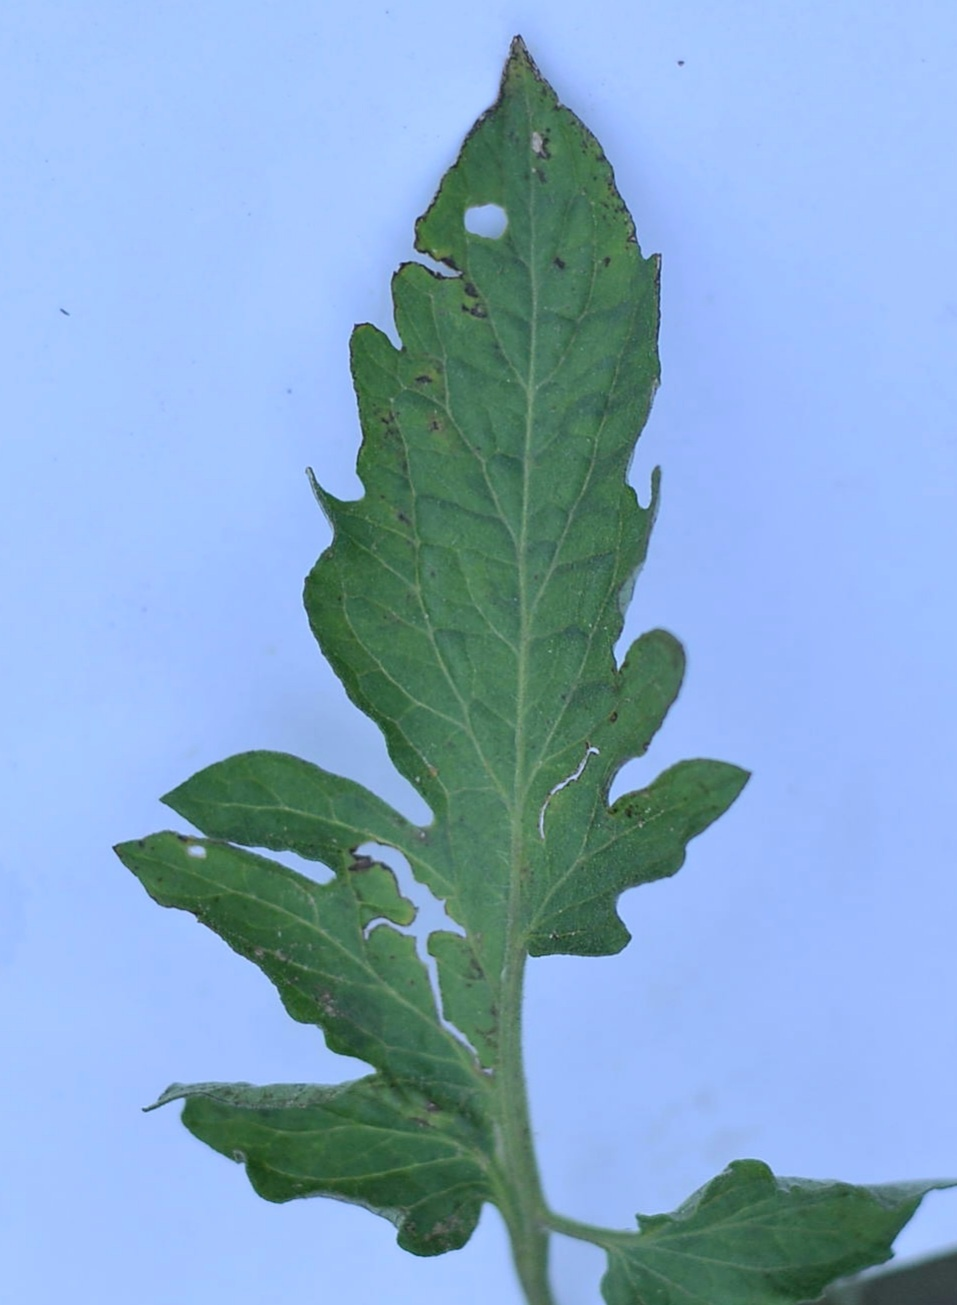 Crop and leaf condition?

tomato, infected
